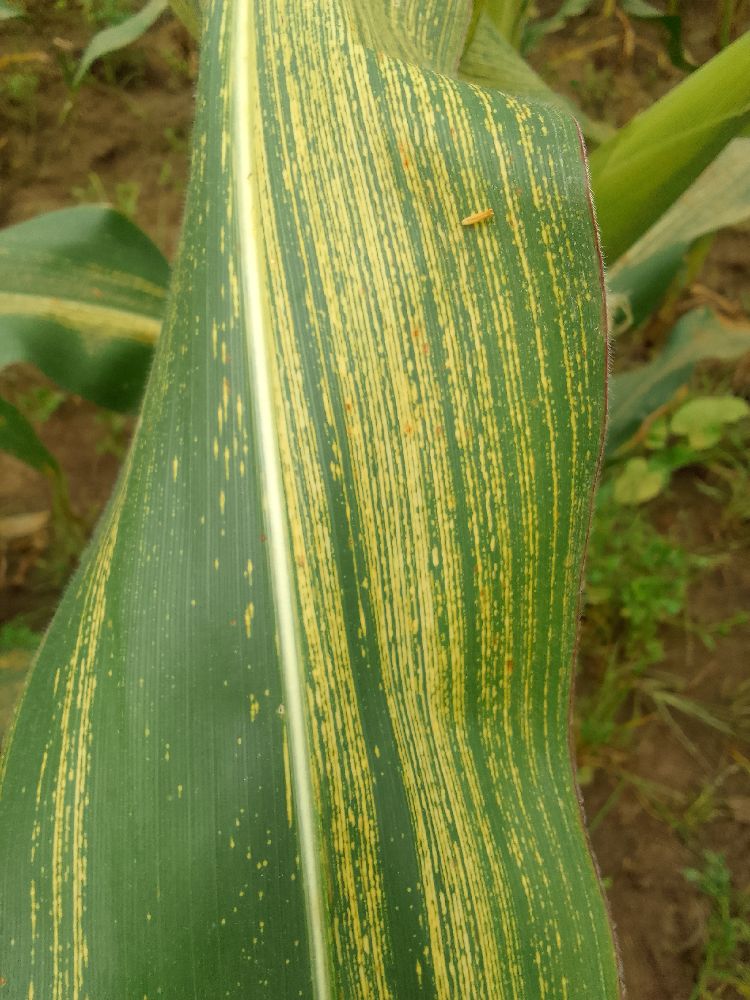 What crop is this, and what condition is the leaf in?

maize, maize streak virus
